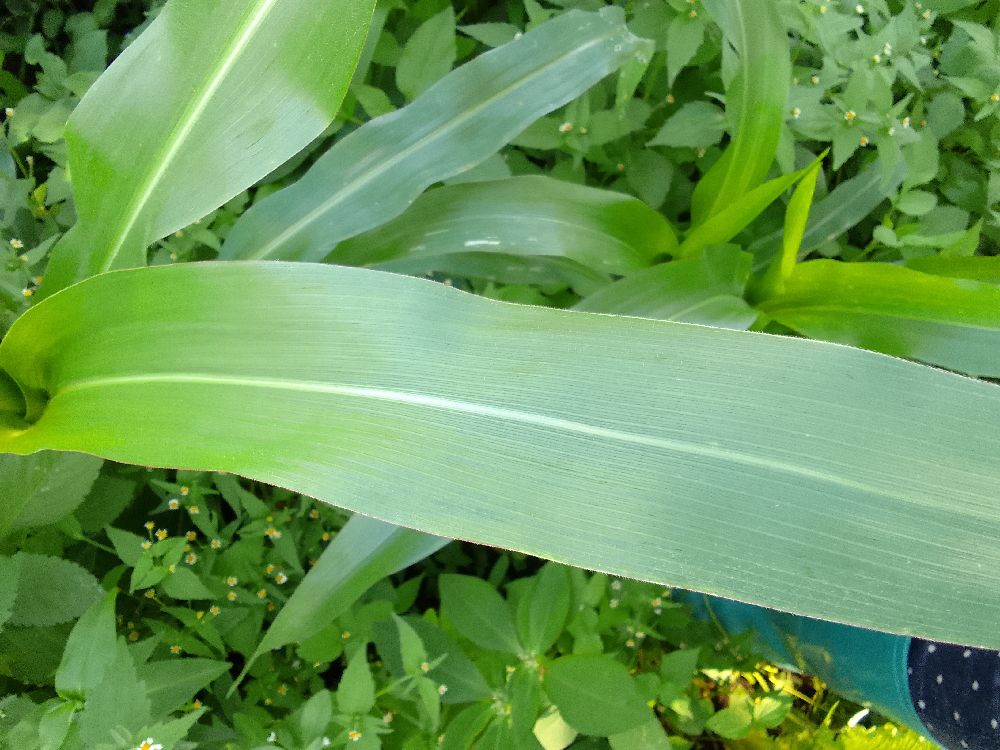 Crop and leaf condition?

maize, healthy
